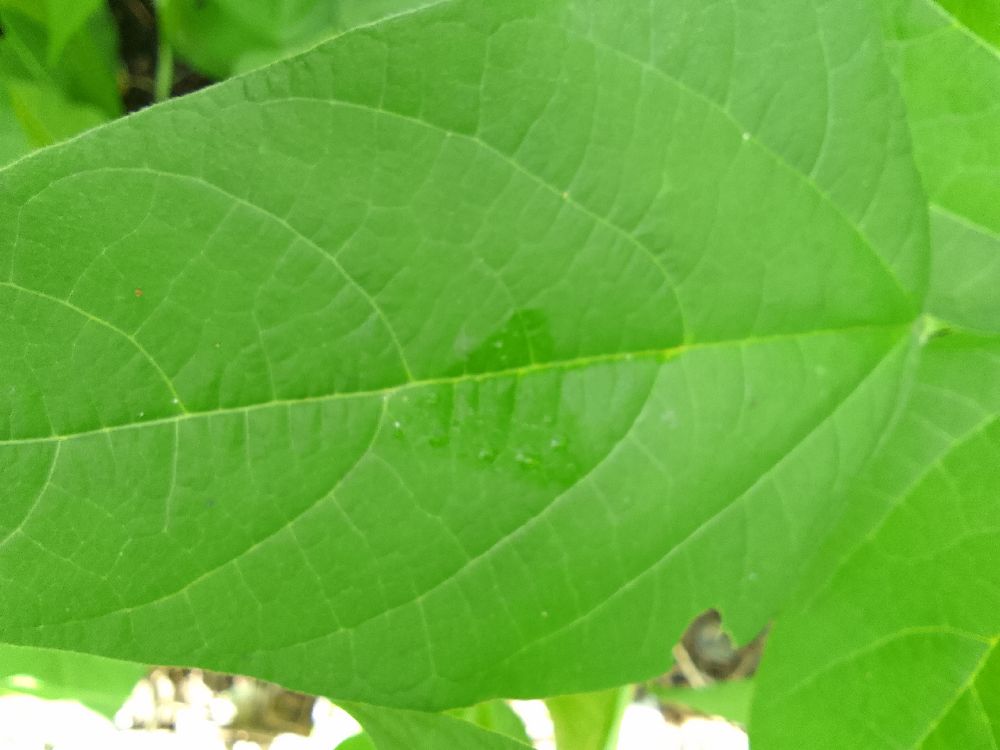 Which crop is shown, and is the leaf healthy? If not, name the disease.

common bean, healthy
